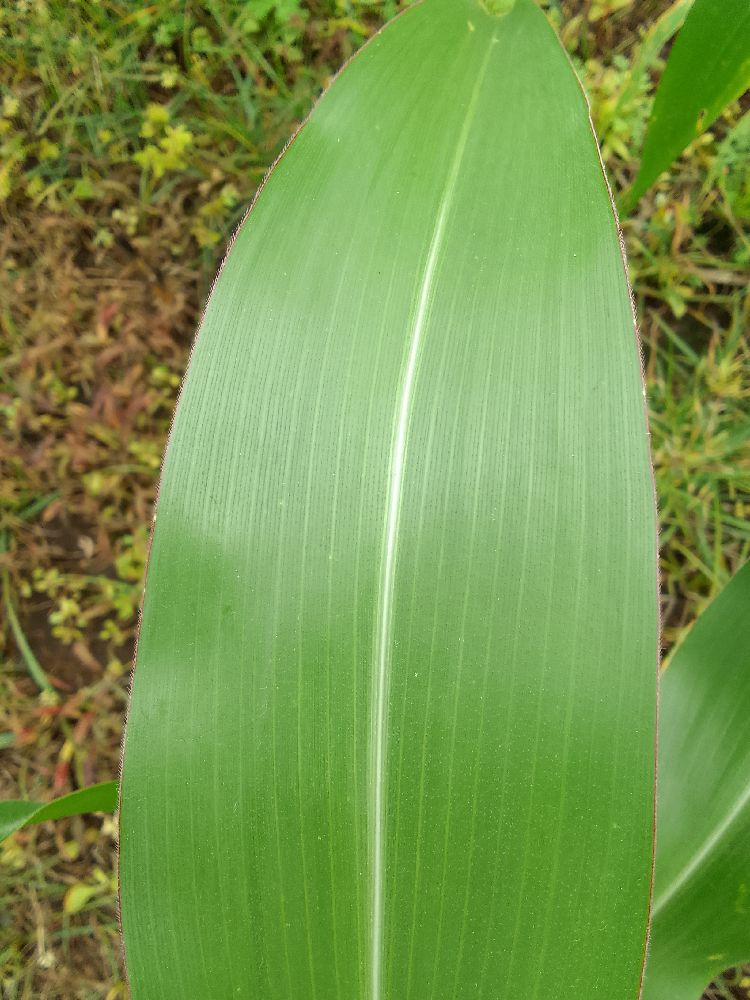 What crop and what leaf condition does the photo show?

maize, healthy
